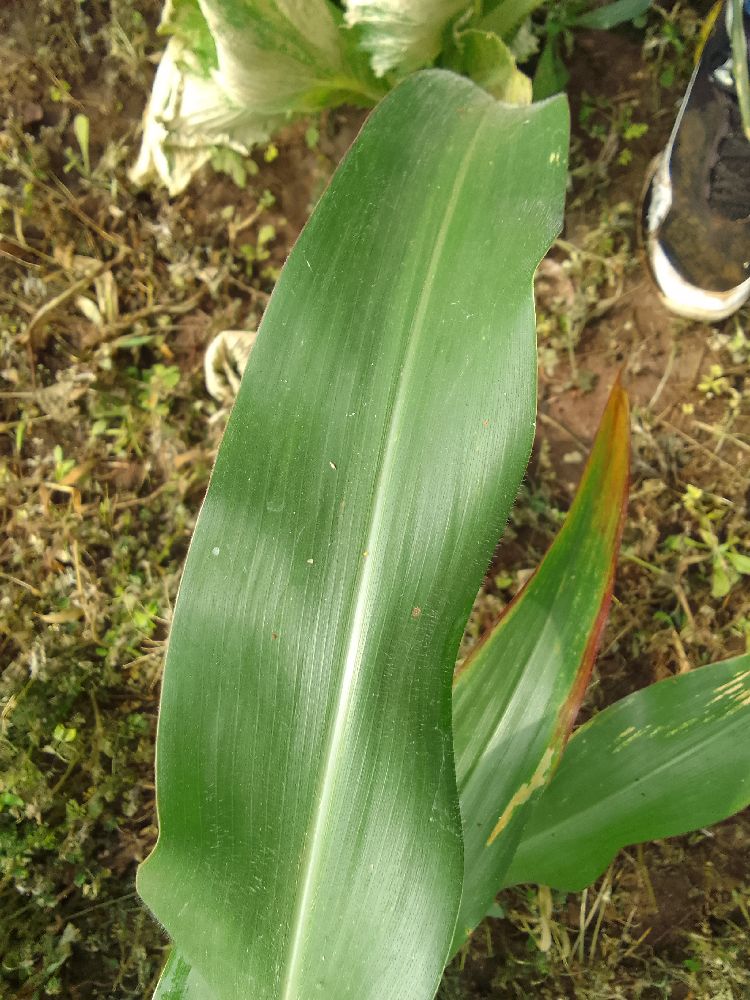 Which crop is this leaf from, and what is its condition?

maize, healthy
